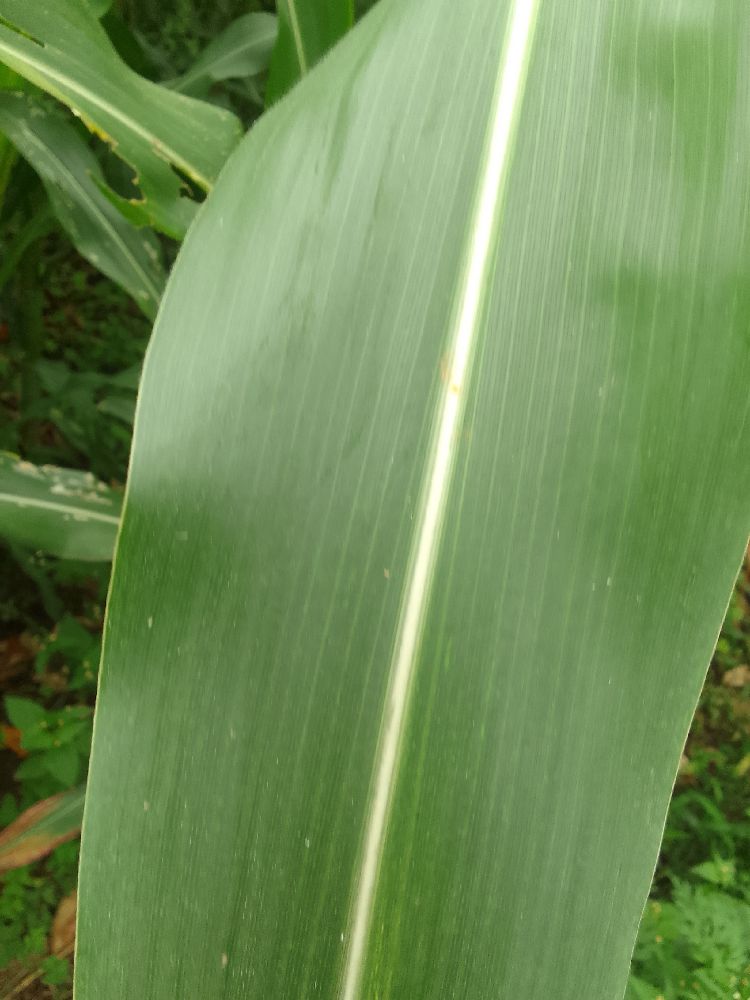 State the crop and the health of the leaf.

maize, healthy
